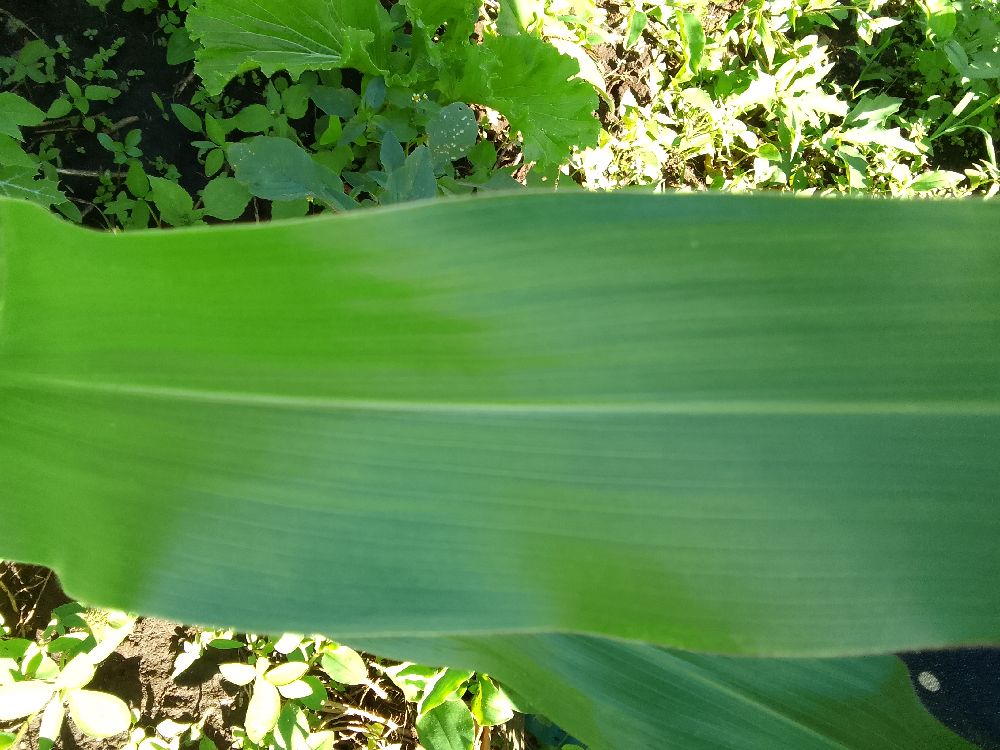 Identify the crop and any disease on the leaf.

maize, healthy
